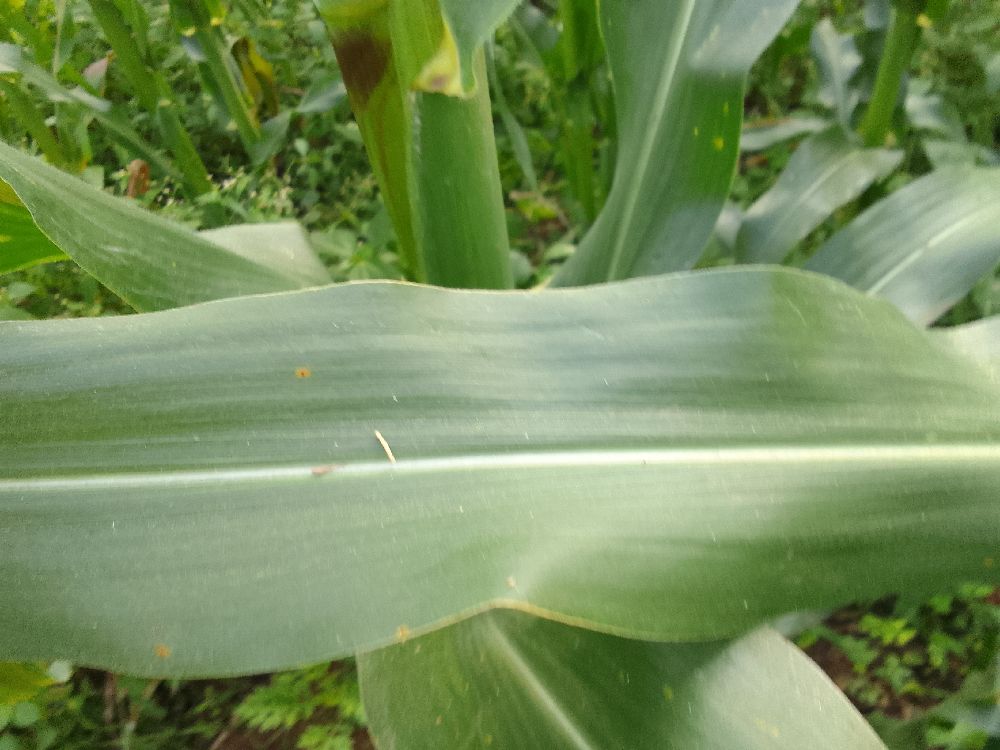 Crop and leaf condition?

maize, healthy
